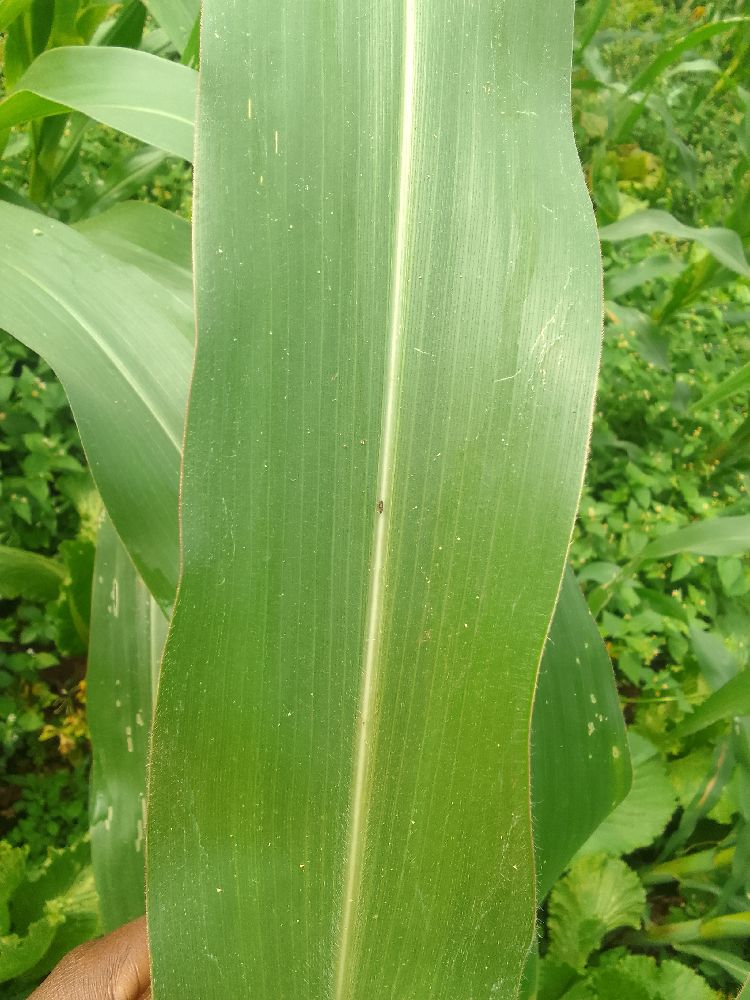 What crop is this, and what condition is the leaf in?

maize, healthy
